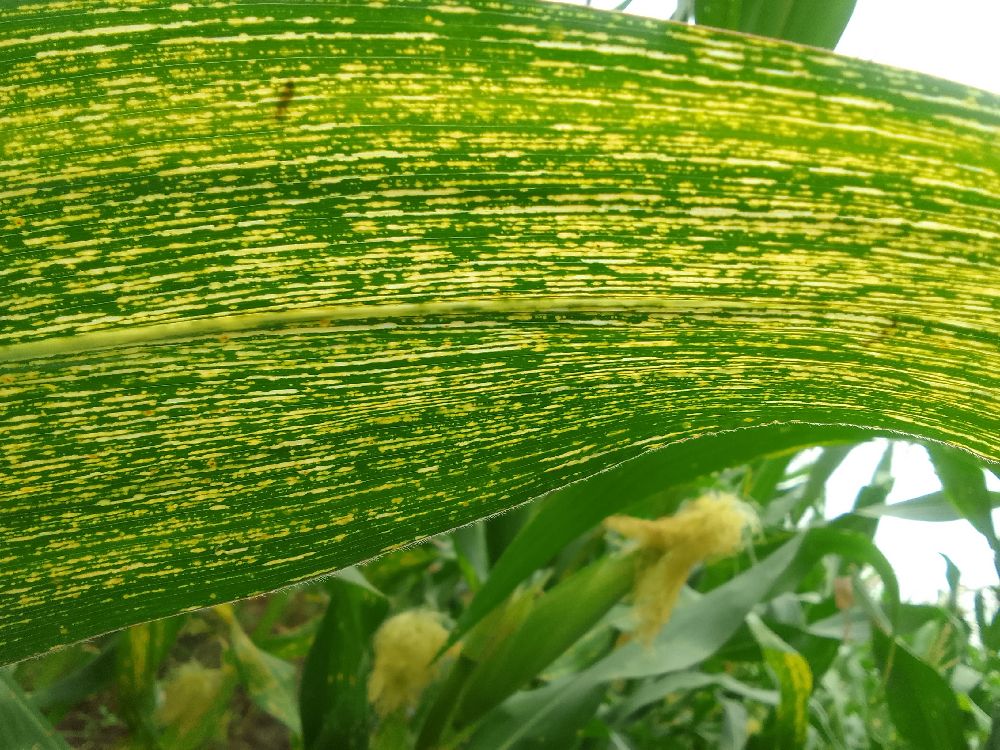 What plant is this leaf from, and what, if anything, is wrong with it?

maize, maize streak virus
